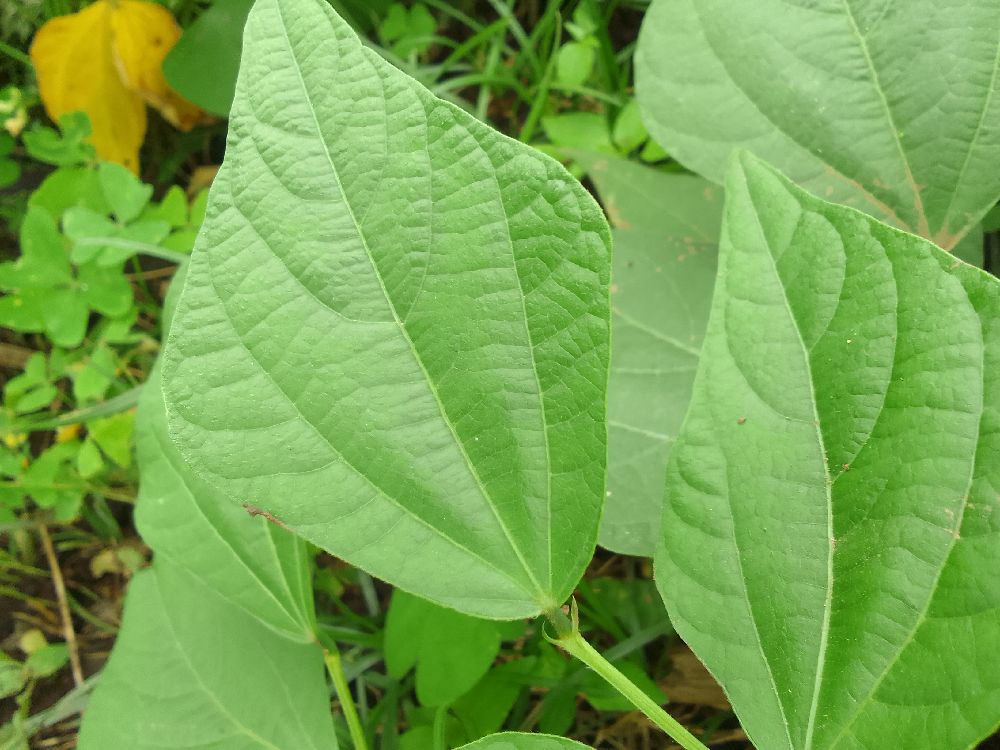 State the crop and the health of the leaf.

common bean, healthy
